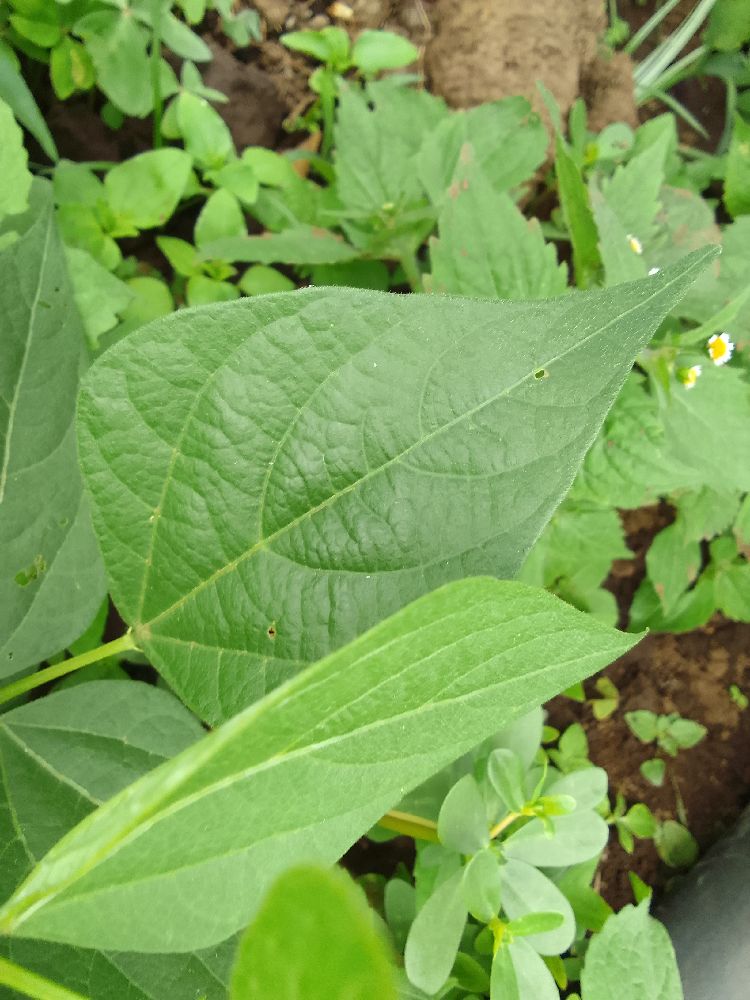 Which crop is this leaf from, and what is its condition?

common bean, healthy
